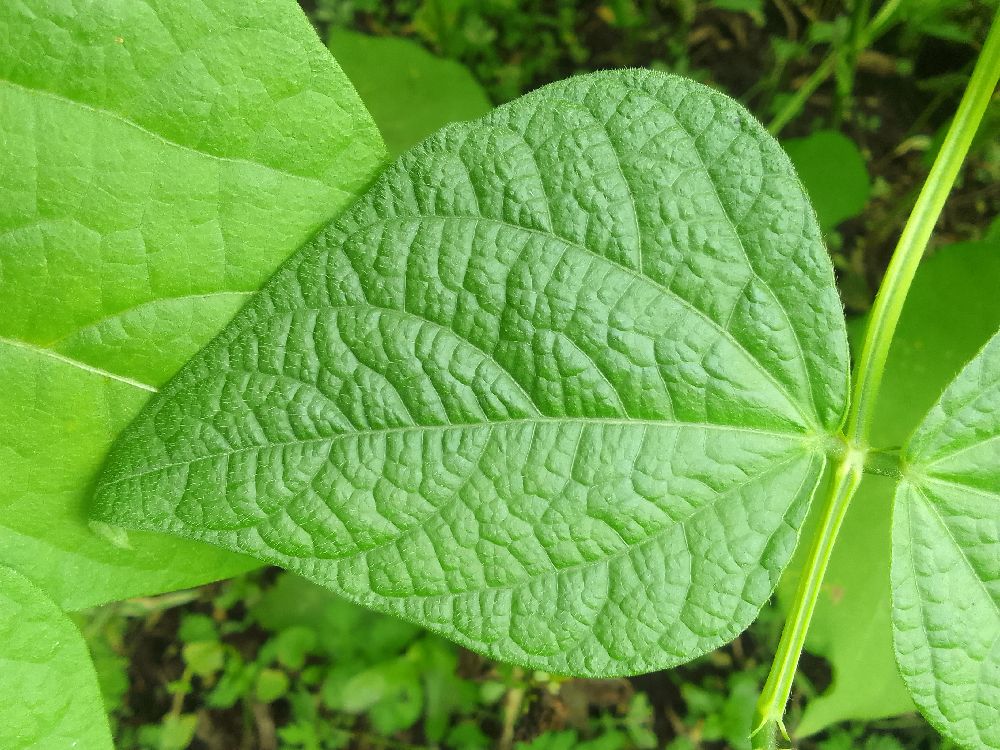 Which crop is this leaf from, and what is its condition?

common bean, healthy
